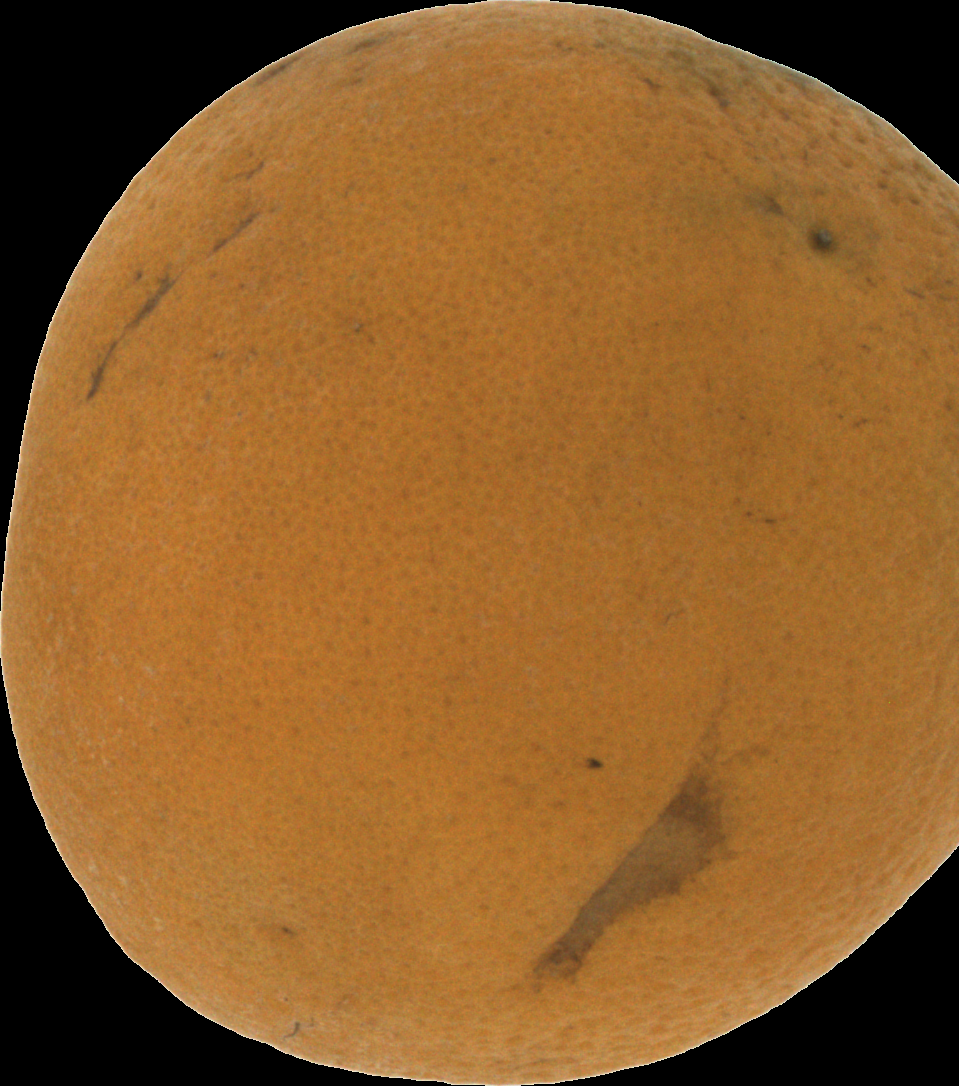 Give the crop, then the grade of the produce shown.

orange, bad
